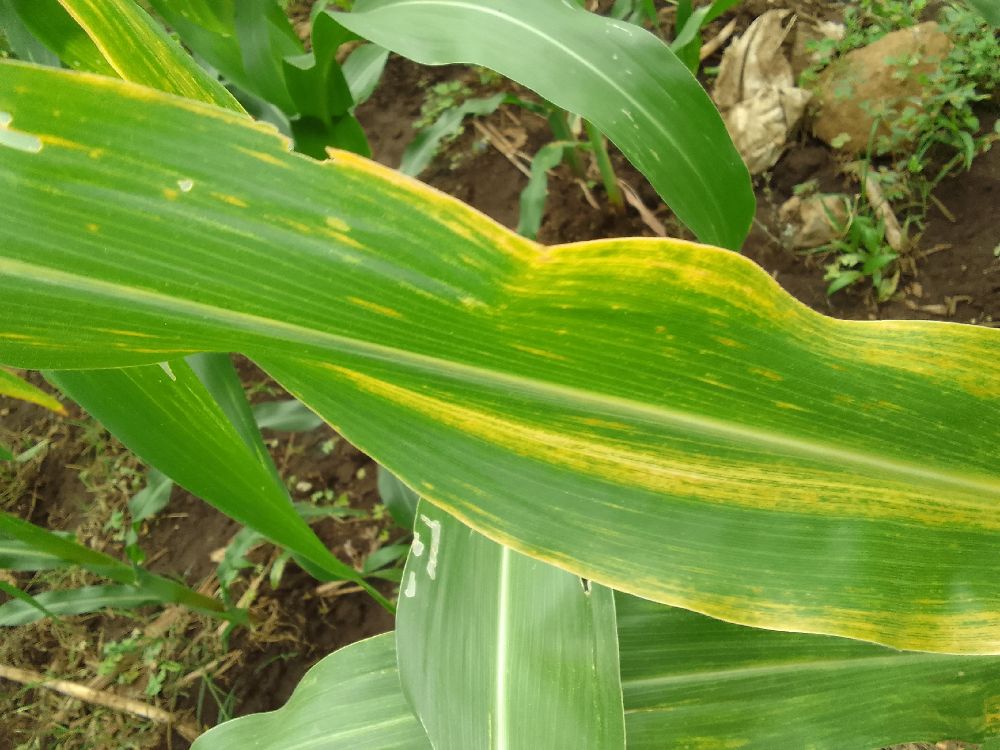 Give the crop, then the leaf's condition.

maize, maize lethal necrosis
